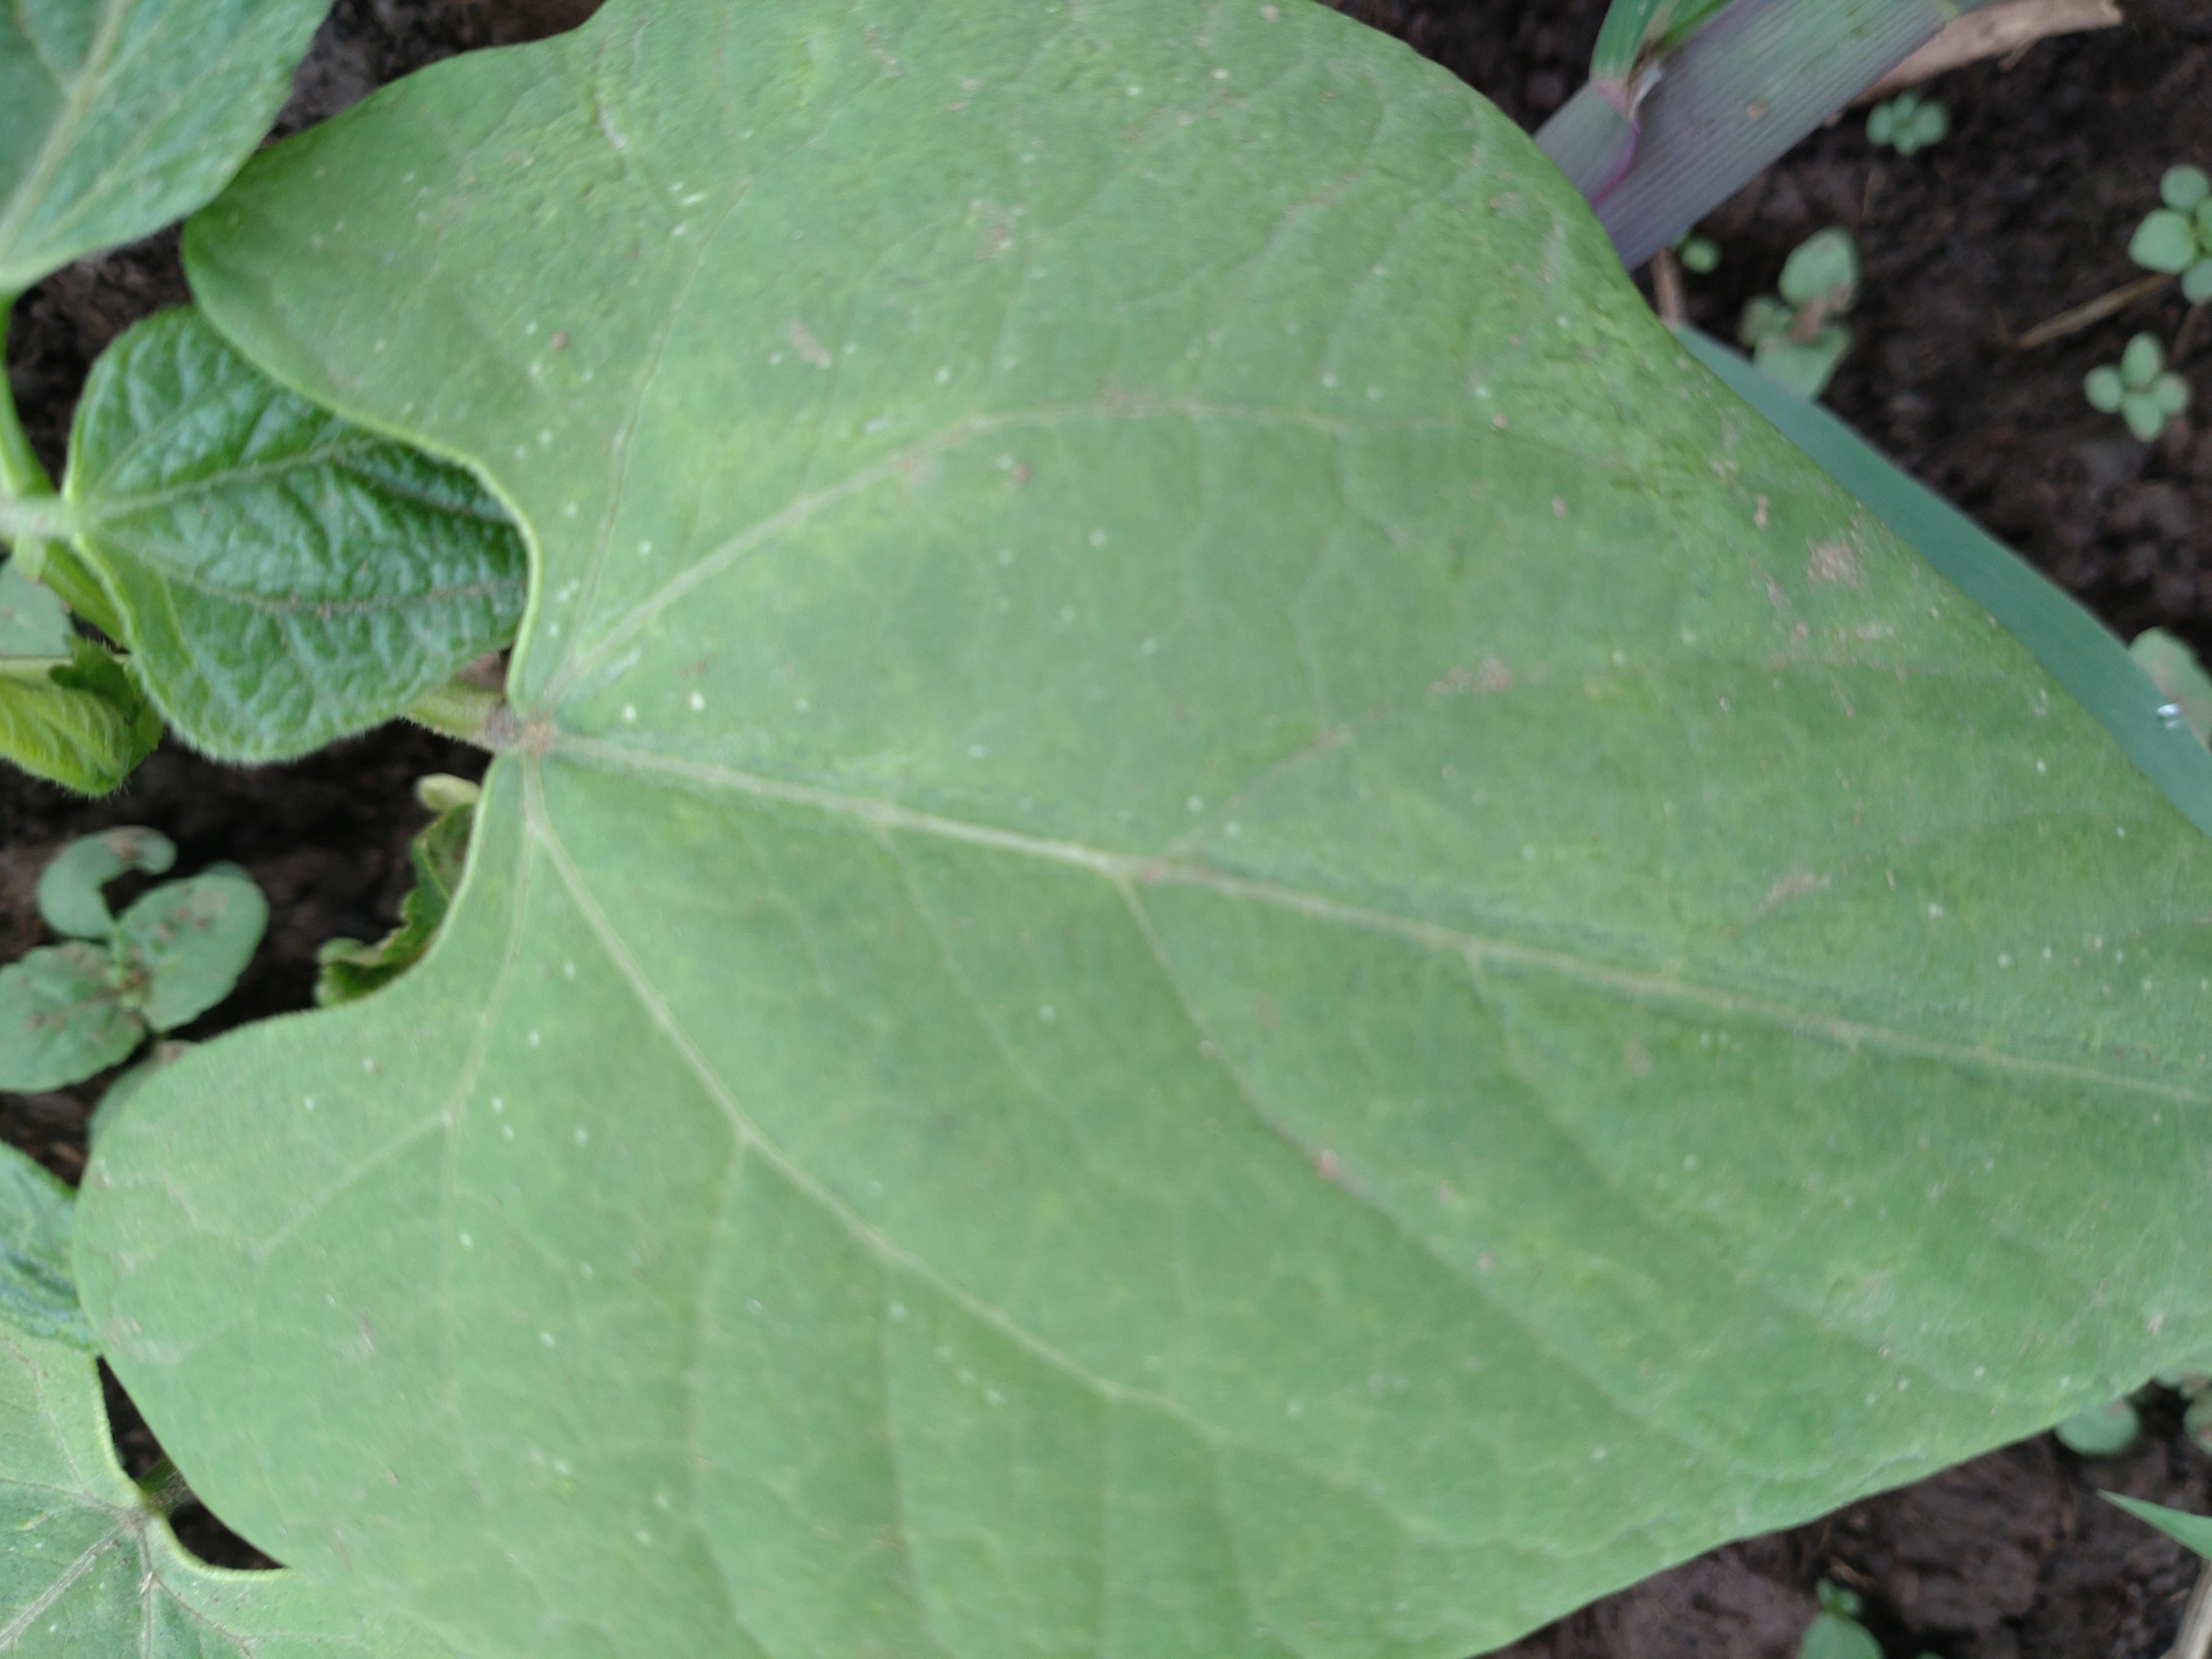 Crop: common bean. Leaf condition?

healthy
